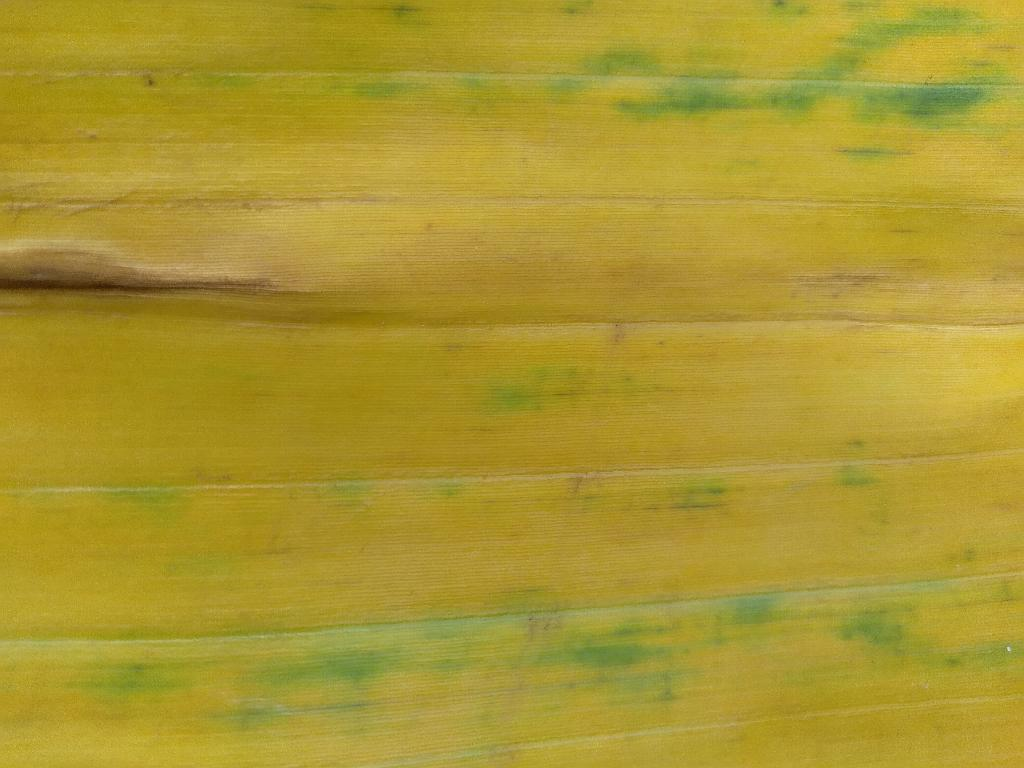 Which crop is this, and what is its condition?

banana, fusarium wilt race 1
